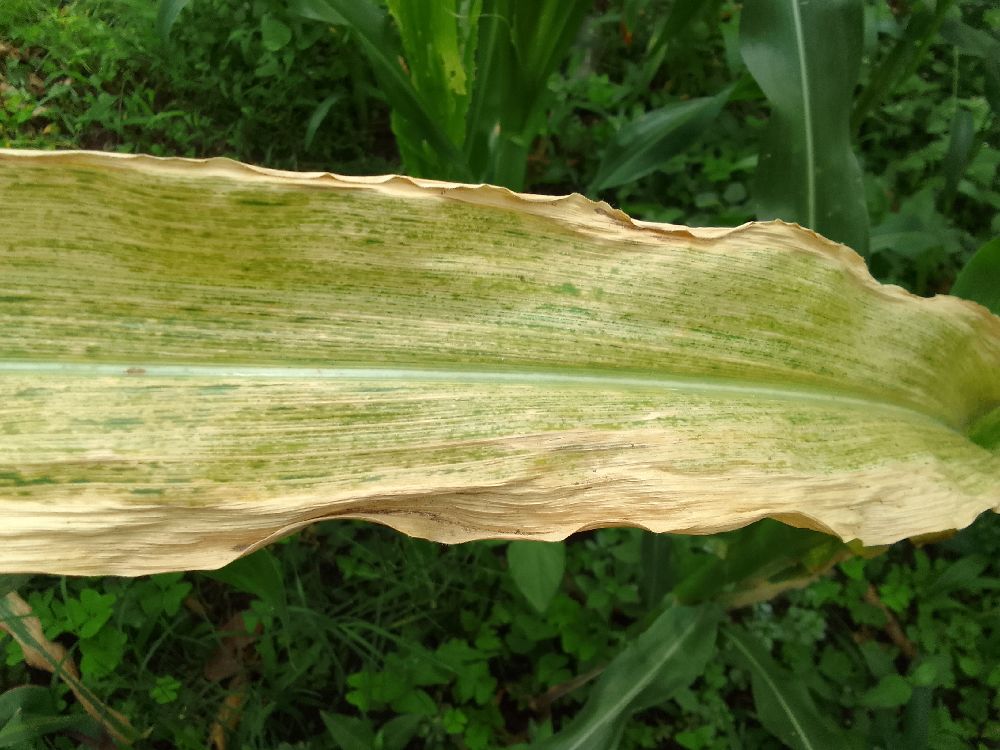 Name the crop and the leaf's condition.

maize, maize lethal necrosis
